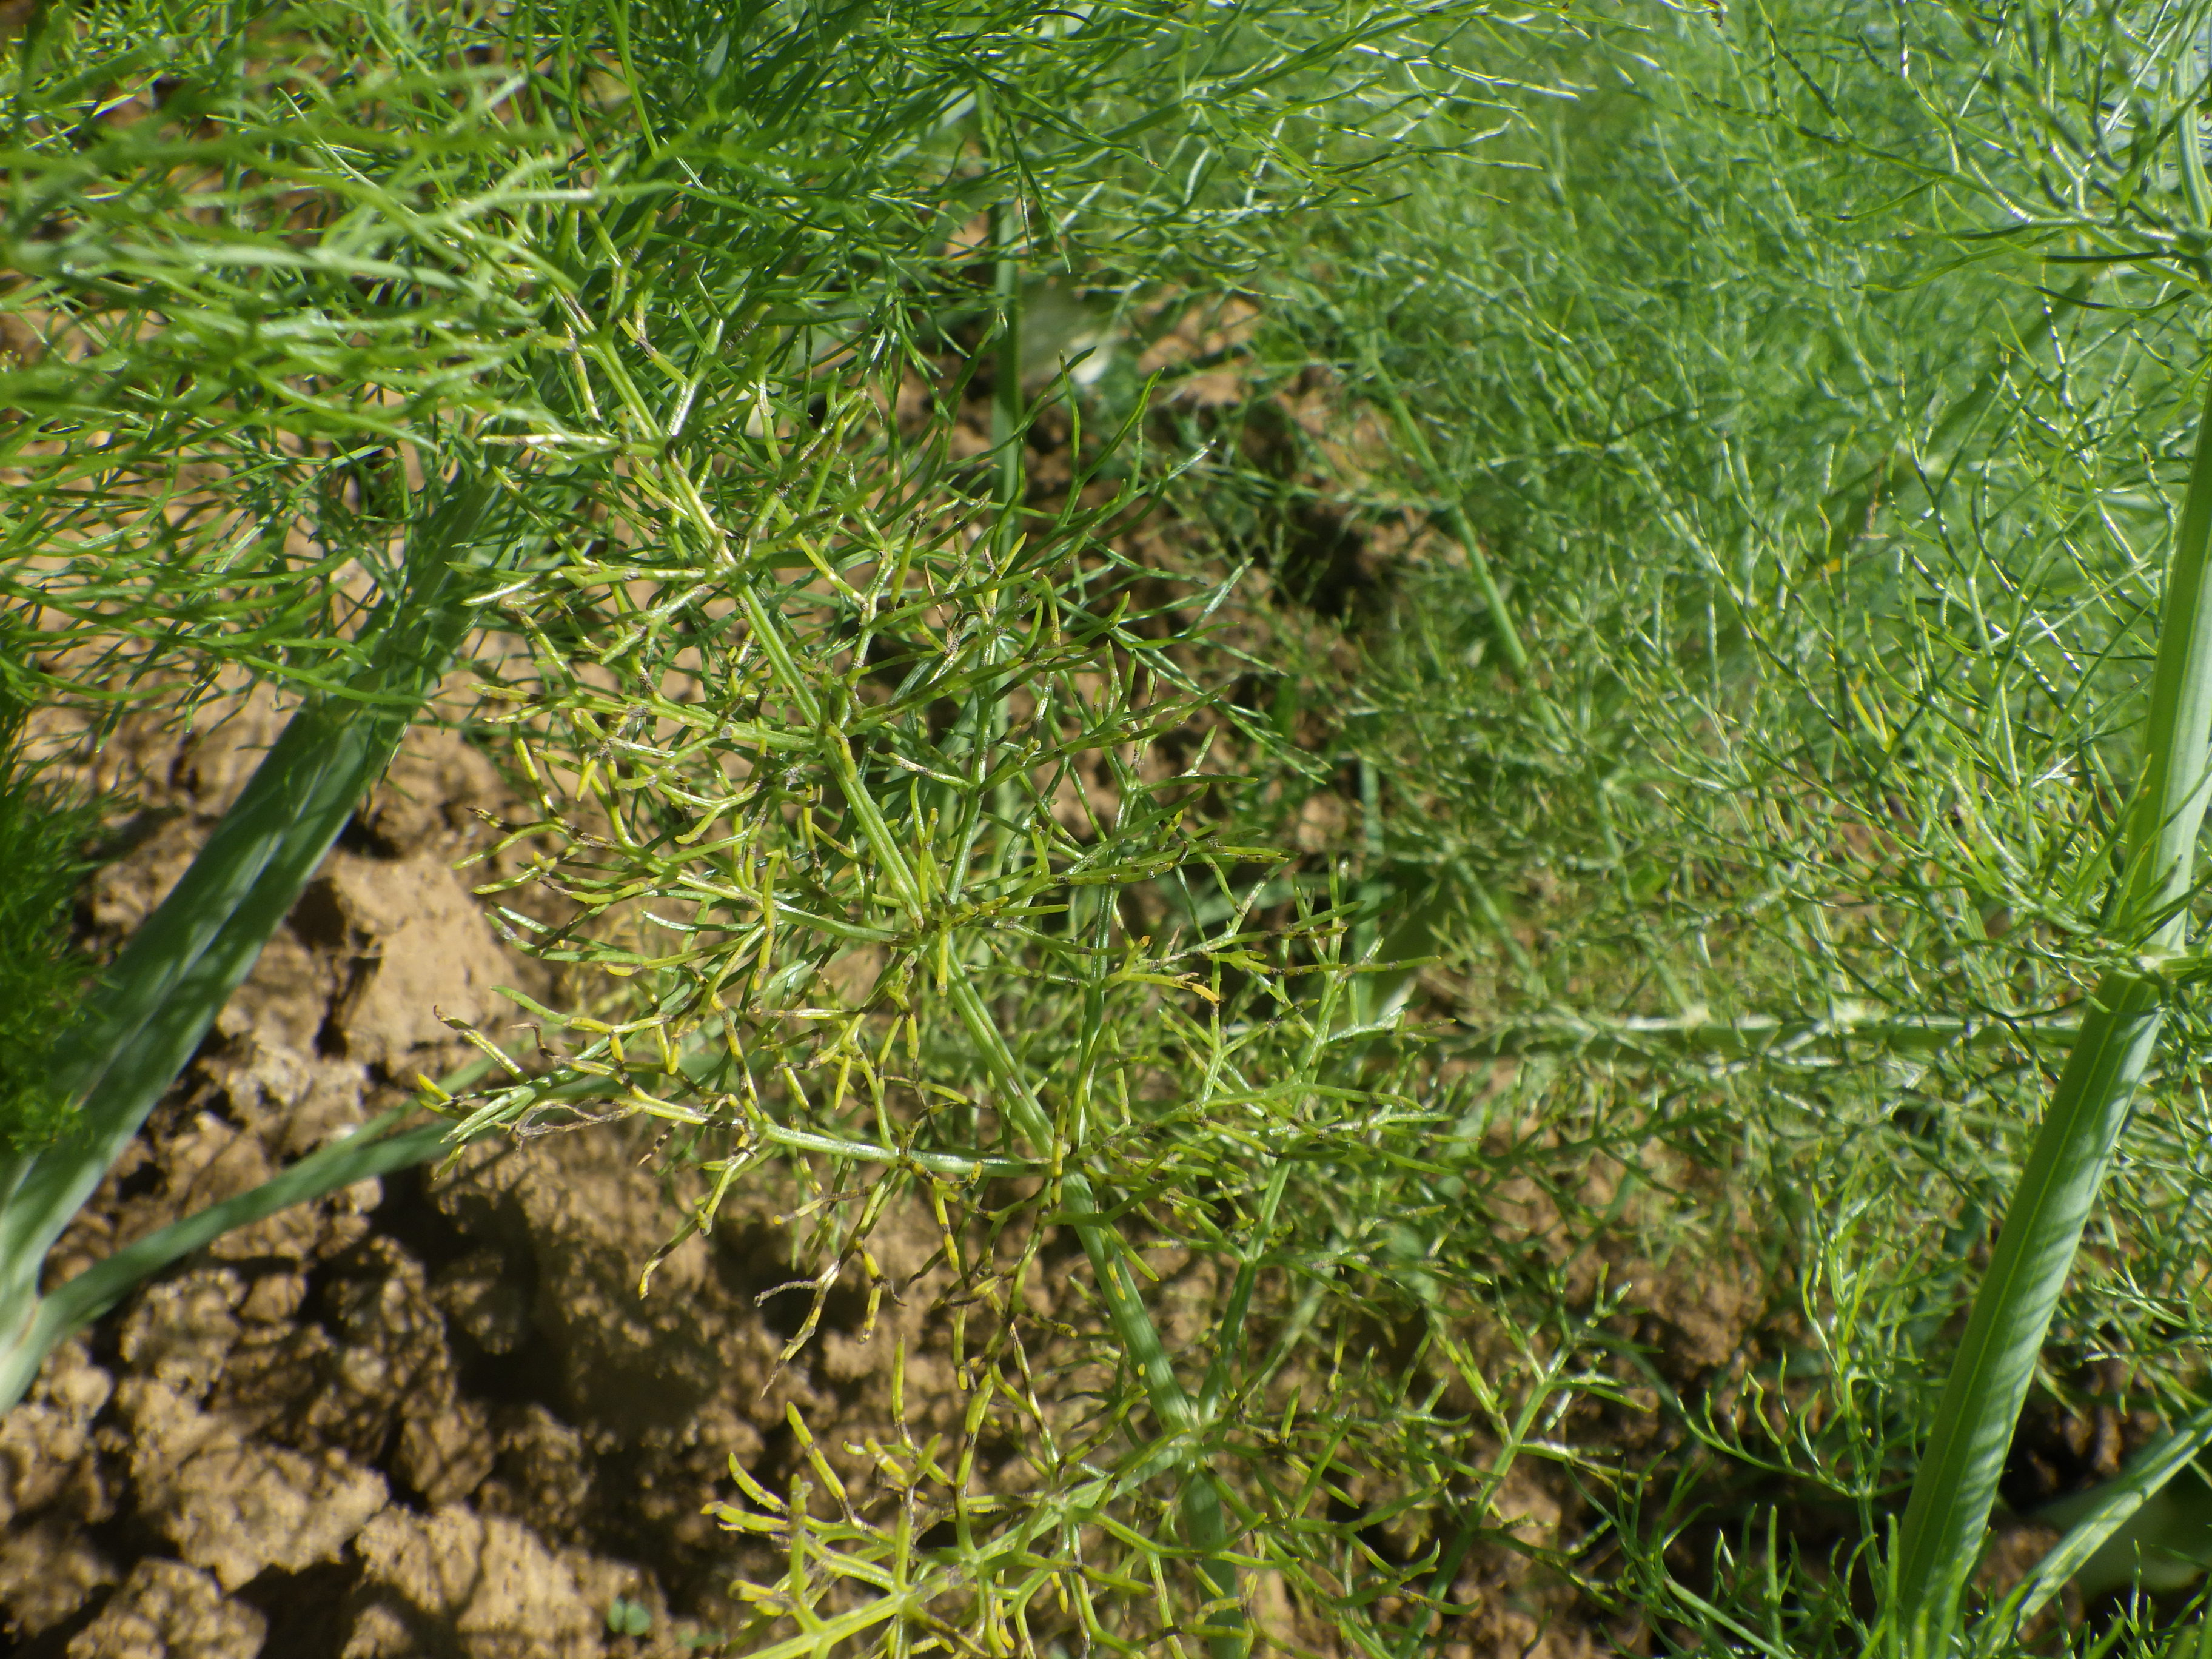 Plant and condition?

fennel, leaf blight
